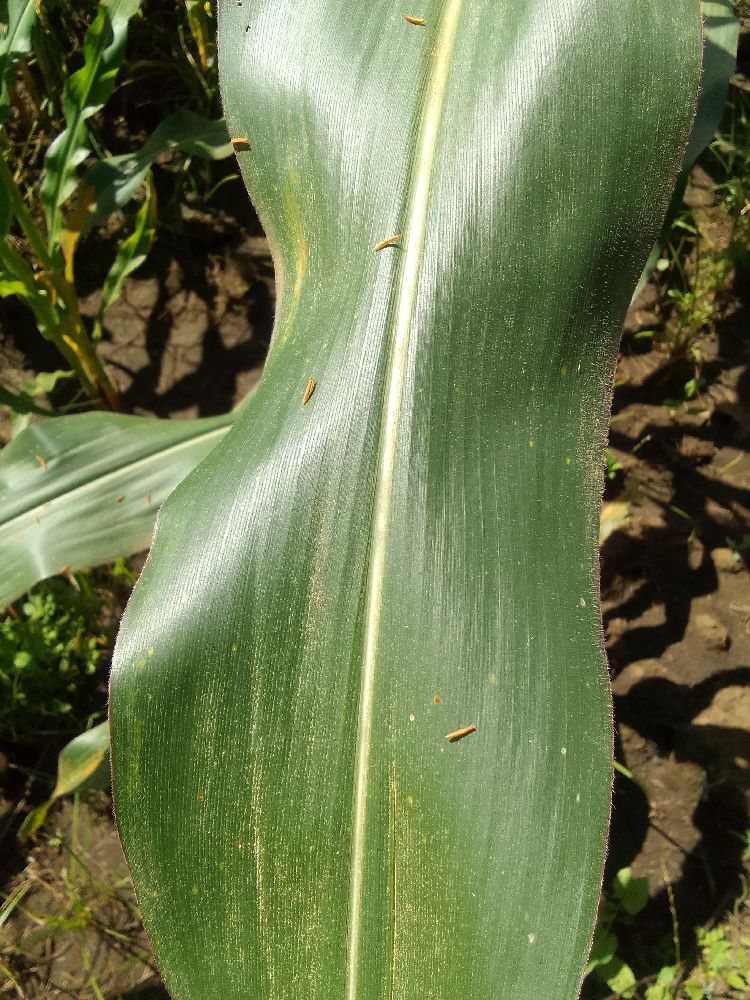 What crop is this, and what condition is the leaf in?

maize, healthy
